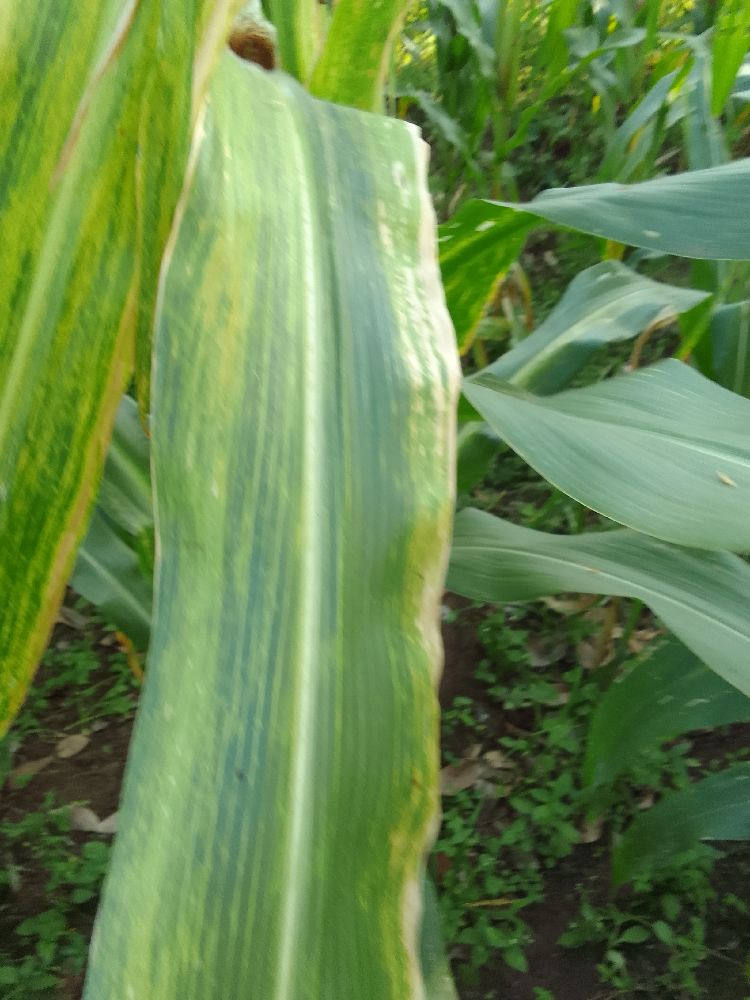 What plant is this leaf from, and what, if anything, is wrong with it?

maize, maize lethal necrosis
